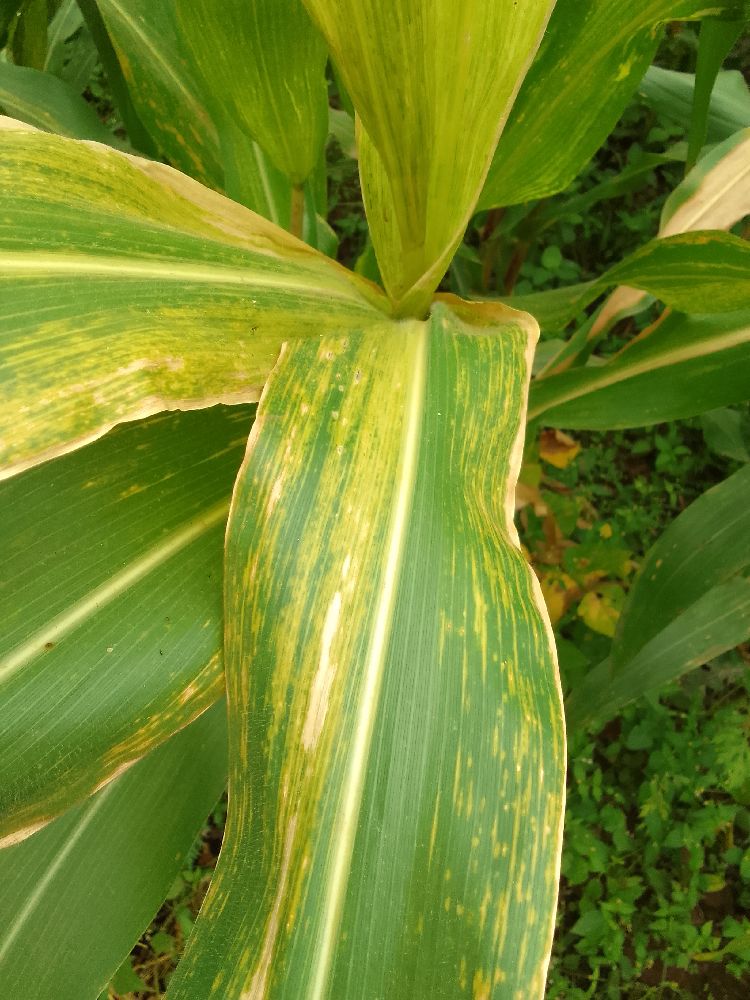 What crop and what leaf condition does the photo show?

maize, maize lethal necrosis
